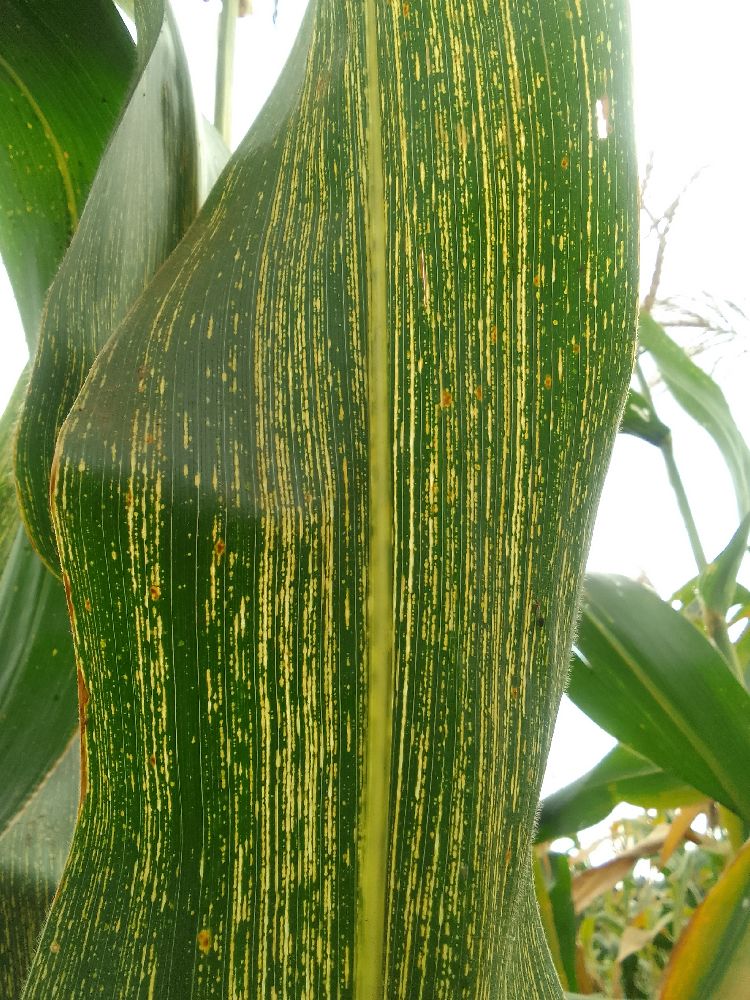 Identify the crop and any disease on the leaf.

maize, maize streak virus
